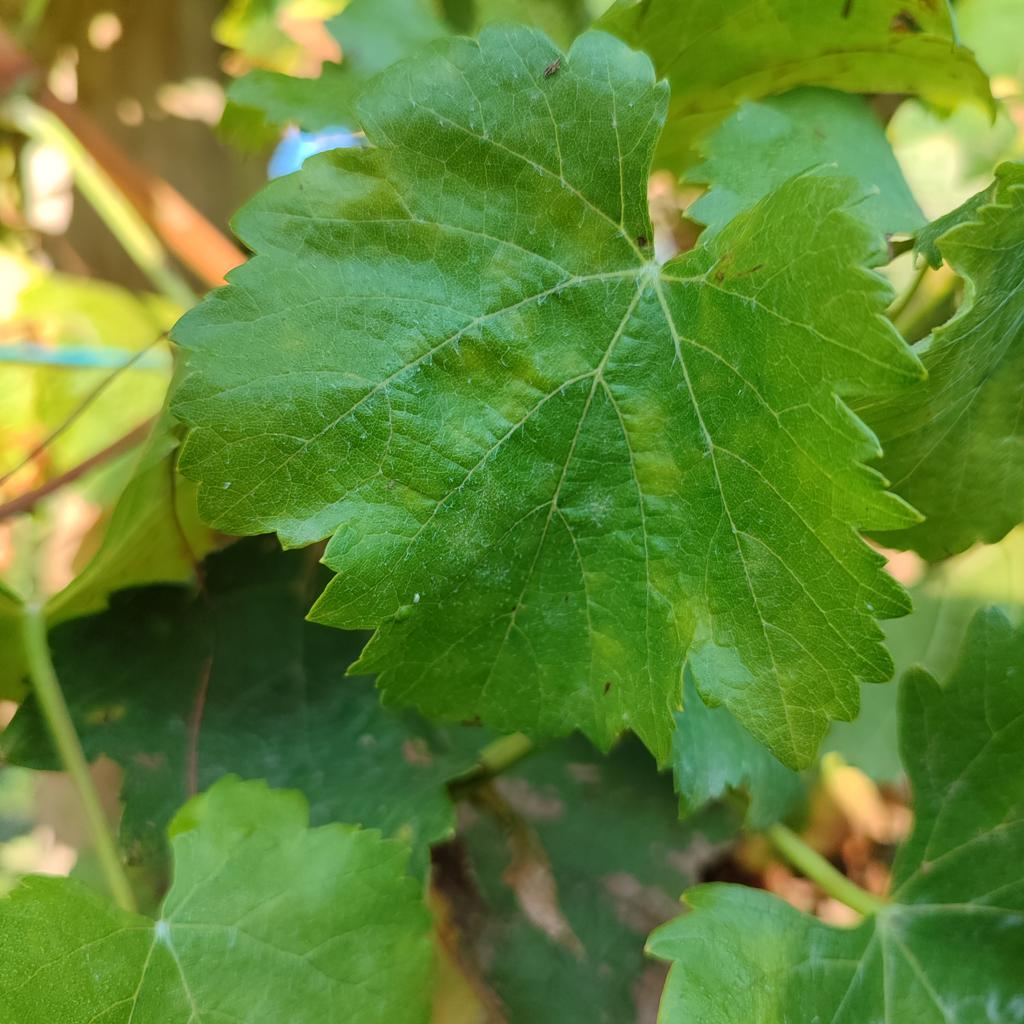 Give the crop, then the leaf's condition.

grapevine, powdery mildew
